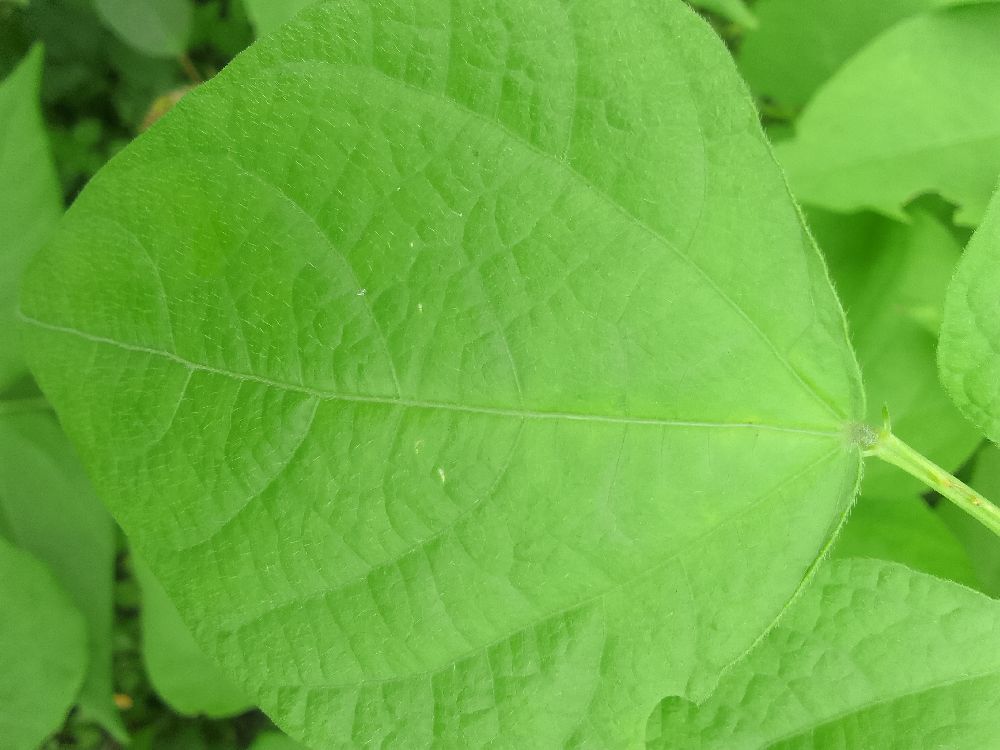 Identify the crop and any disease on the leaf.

common bean, healthy
